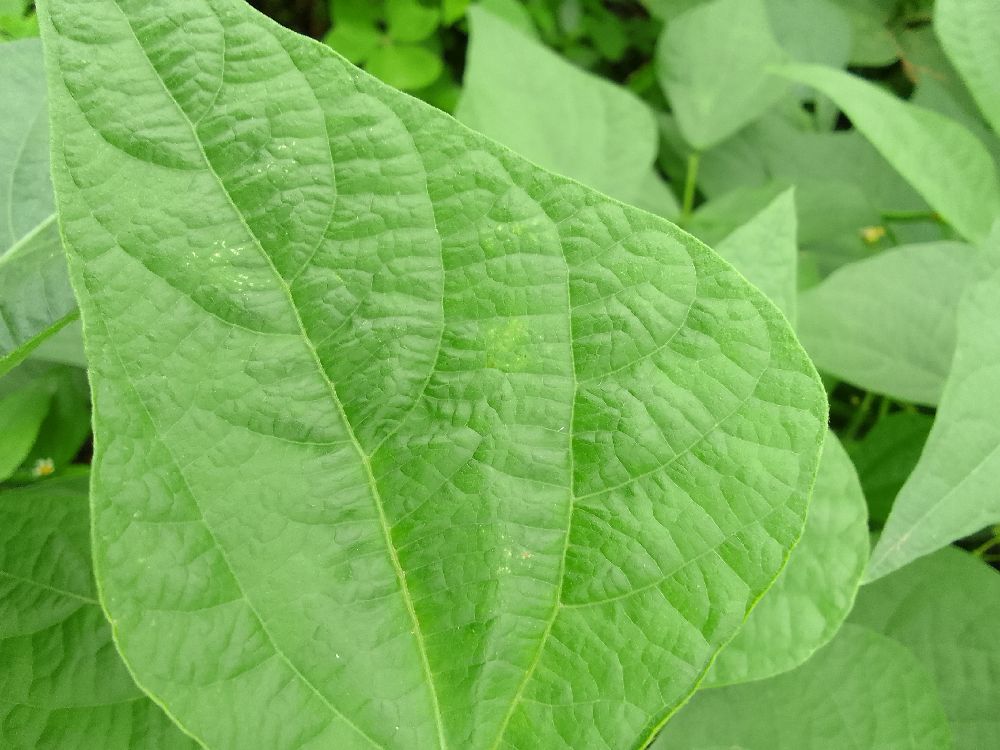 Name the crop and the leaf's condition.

common bean, healthy
